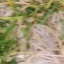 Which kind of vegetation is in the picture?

grass
